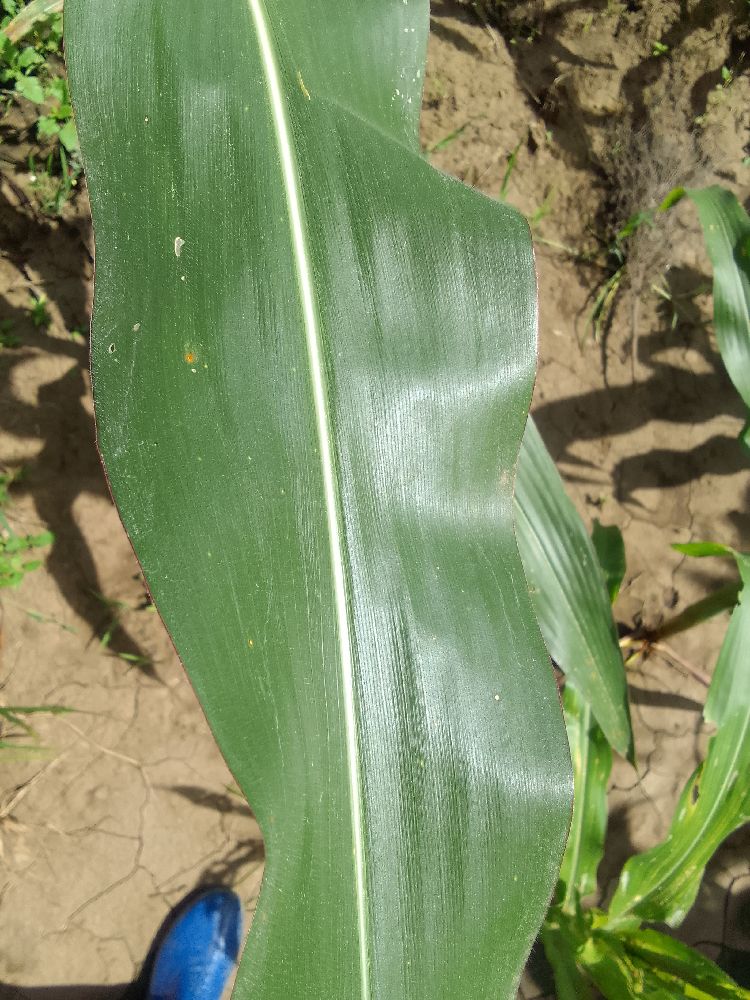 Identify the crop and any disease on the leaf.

maize, healthy
